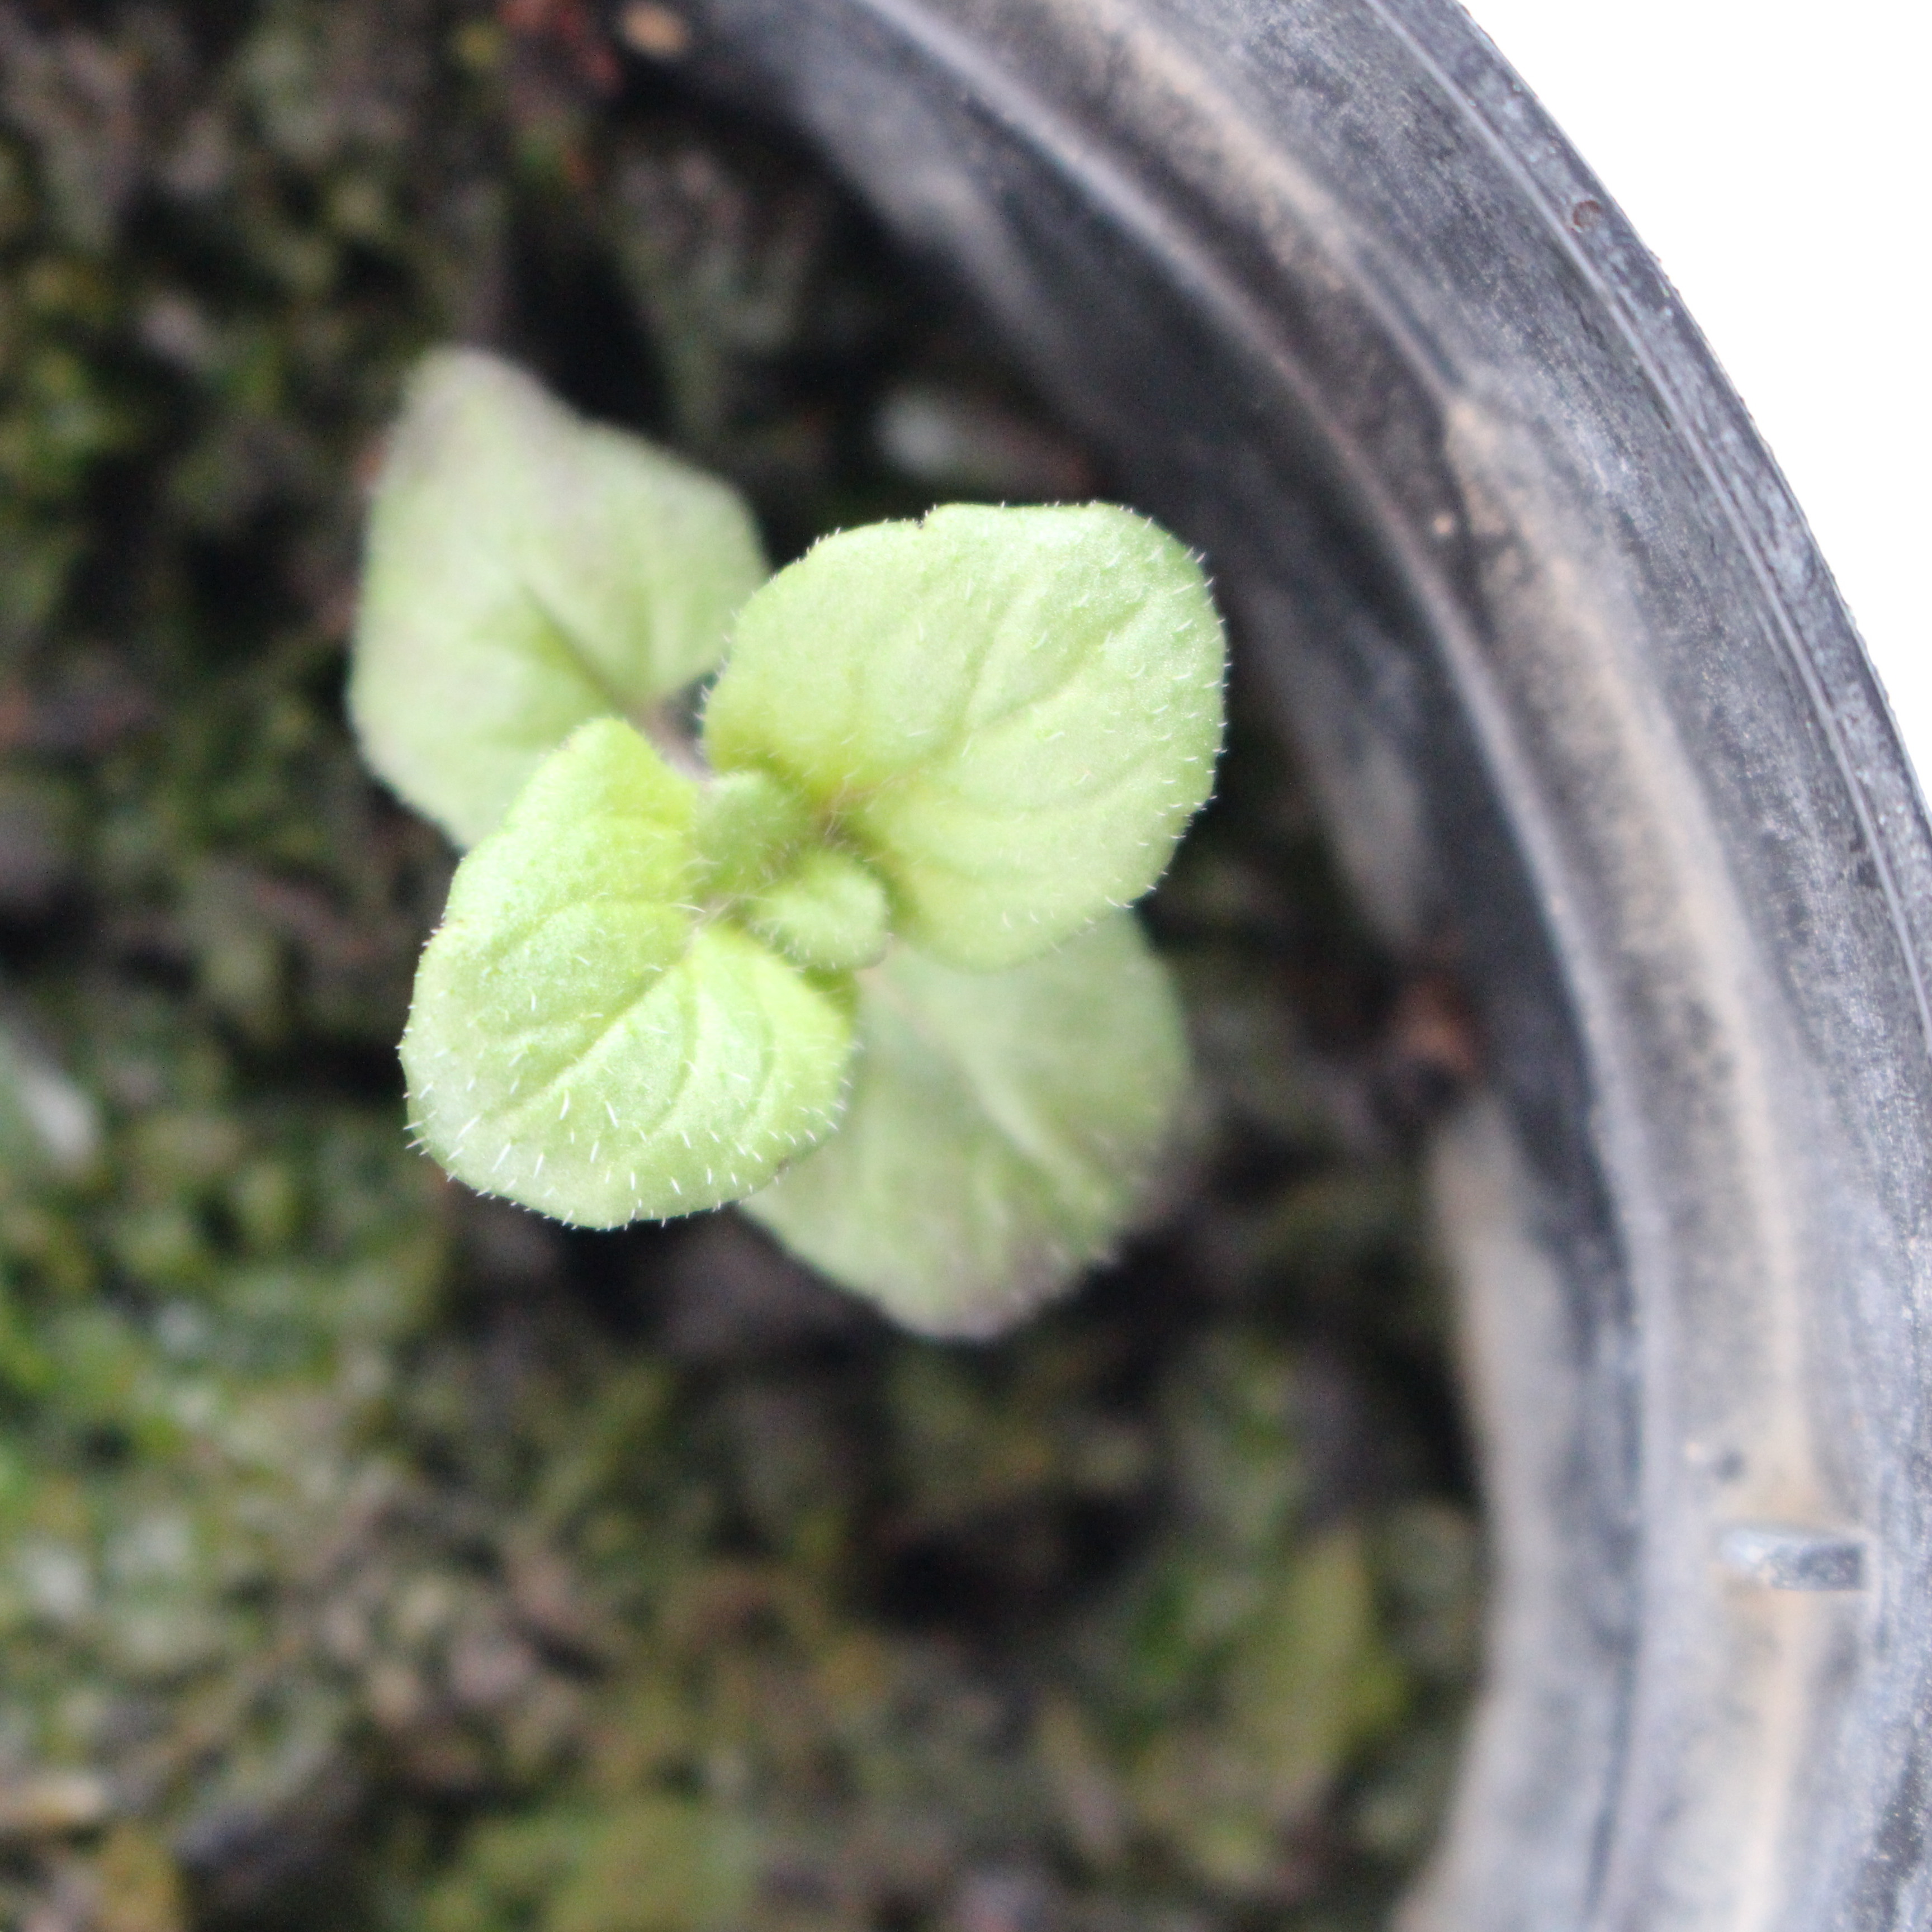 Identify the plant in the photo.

Veronica persica
